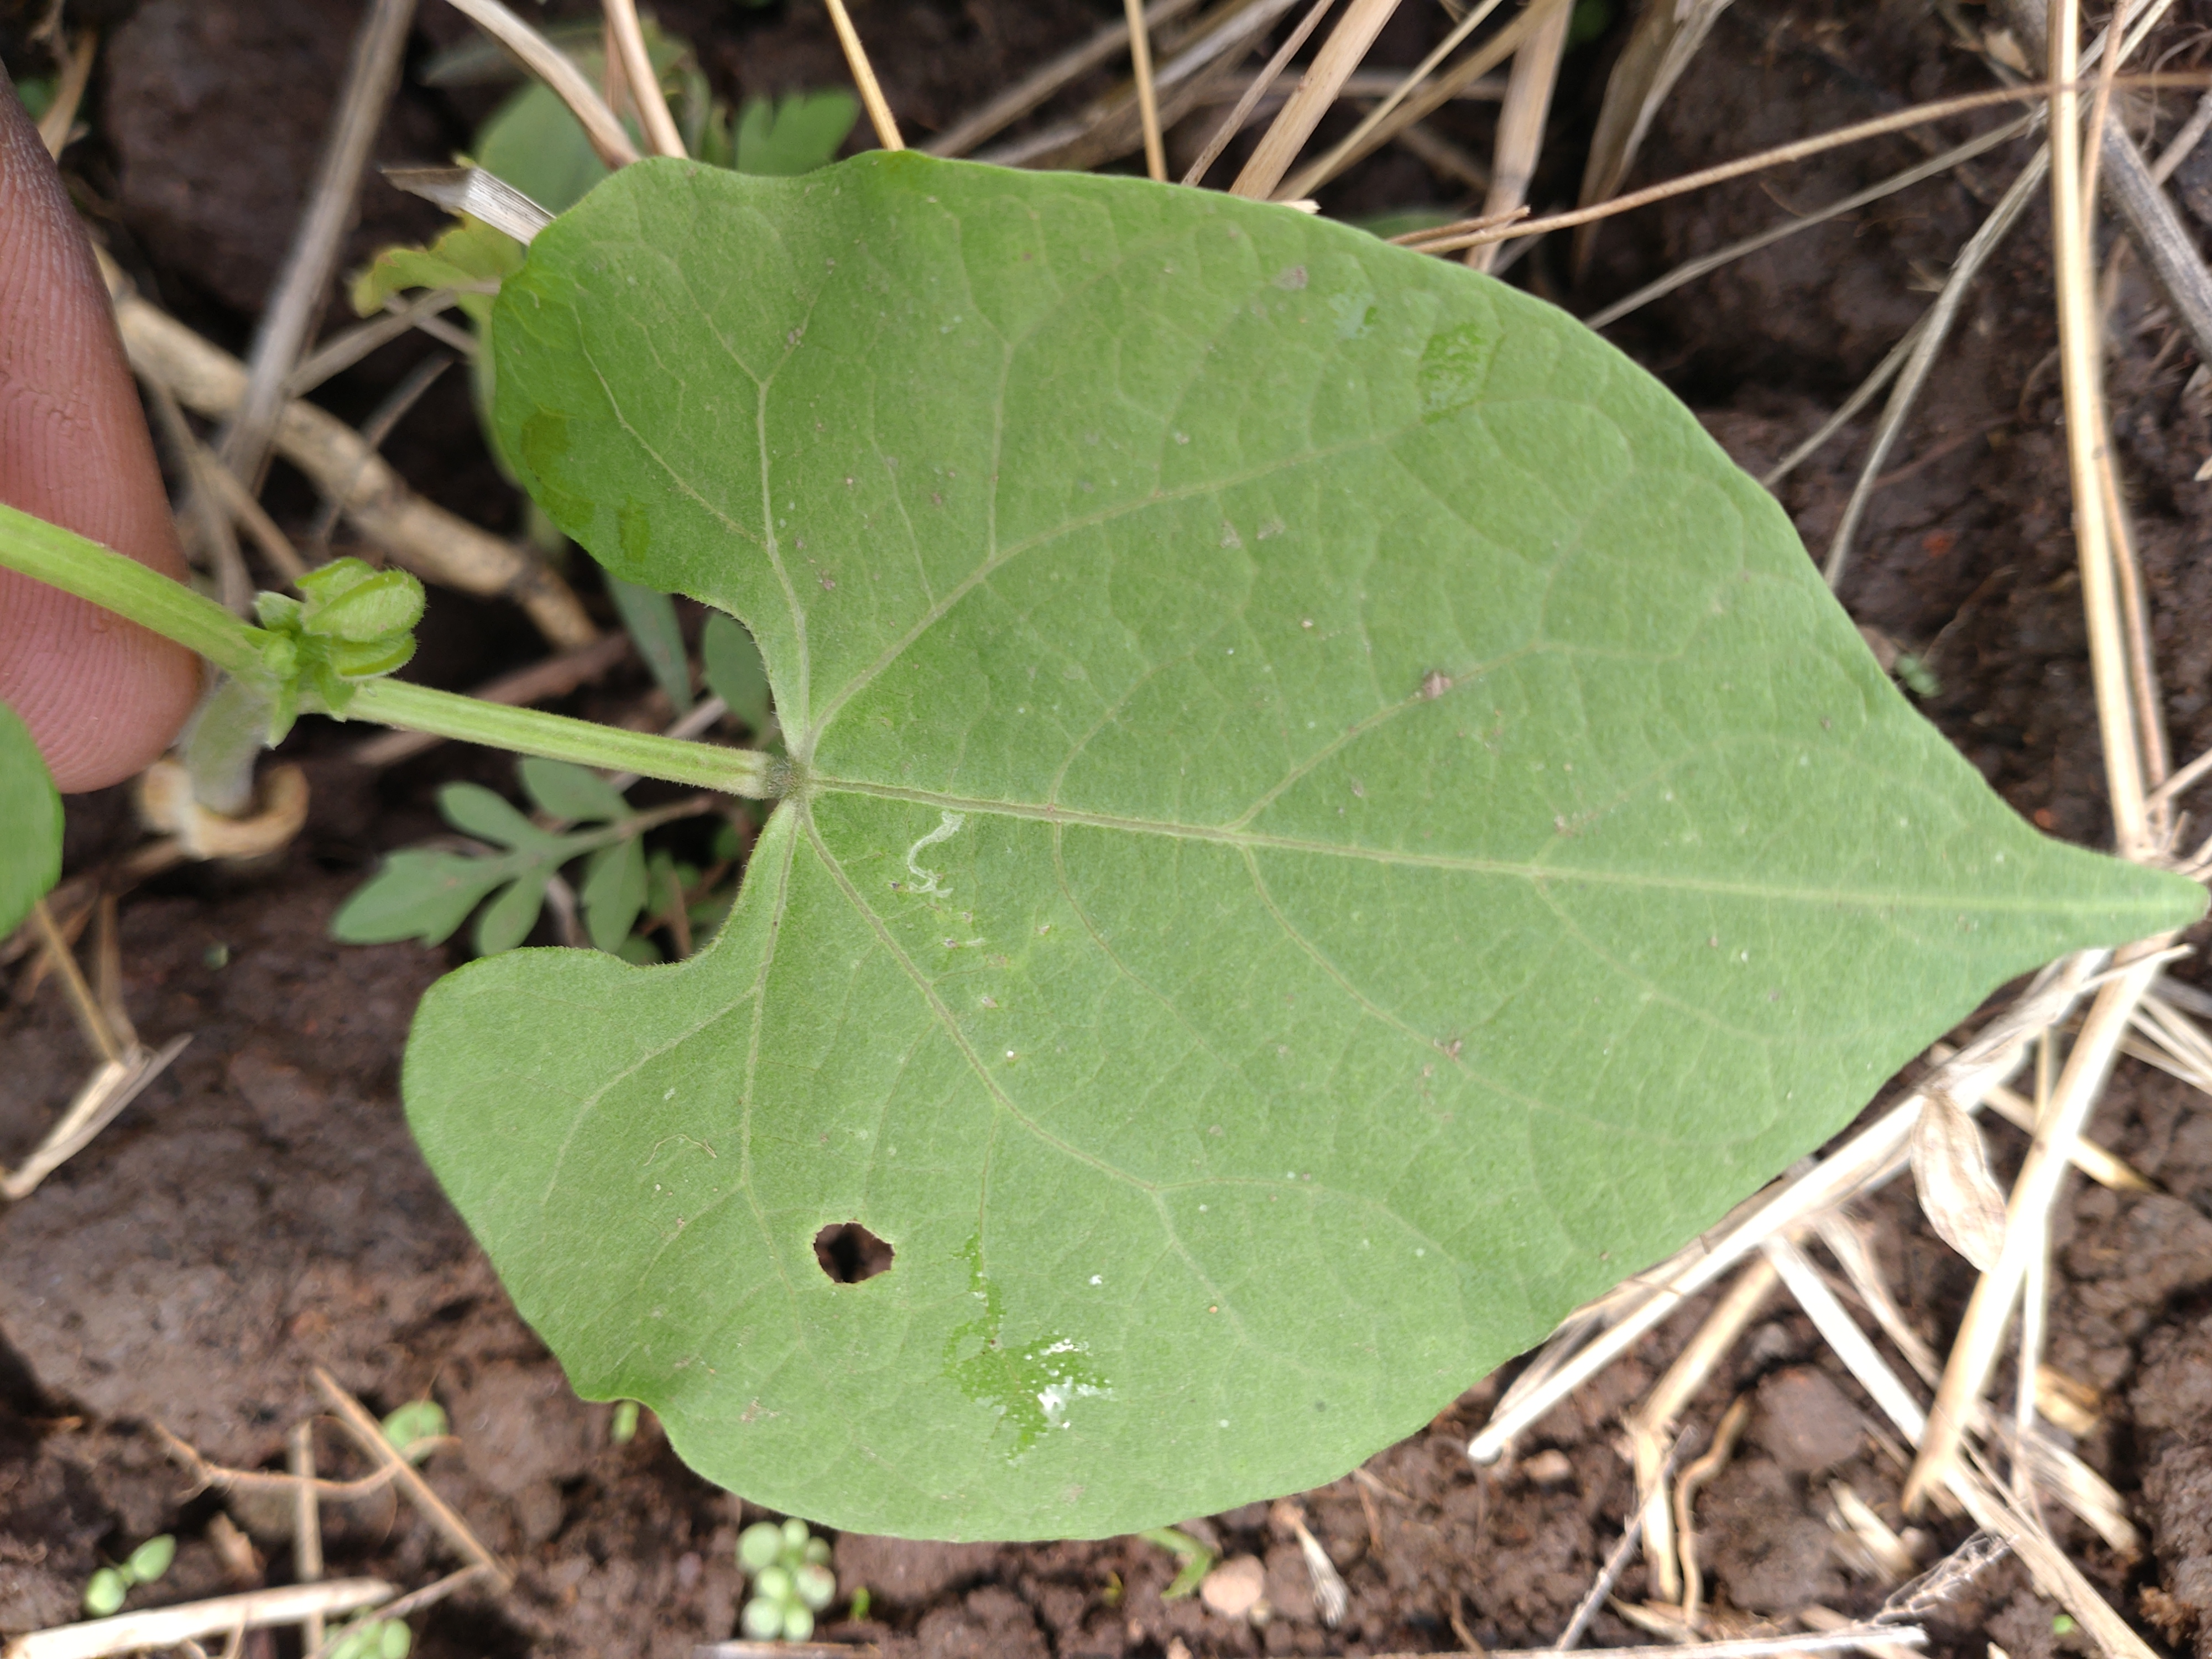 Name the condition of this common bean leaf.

healthy
